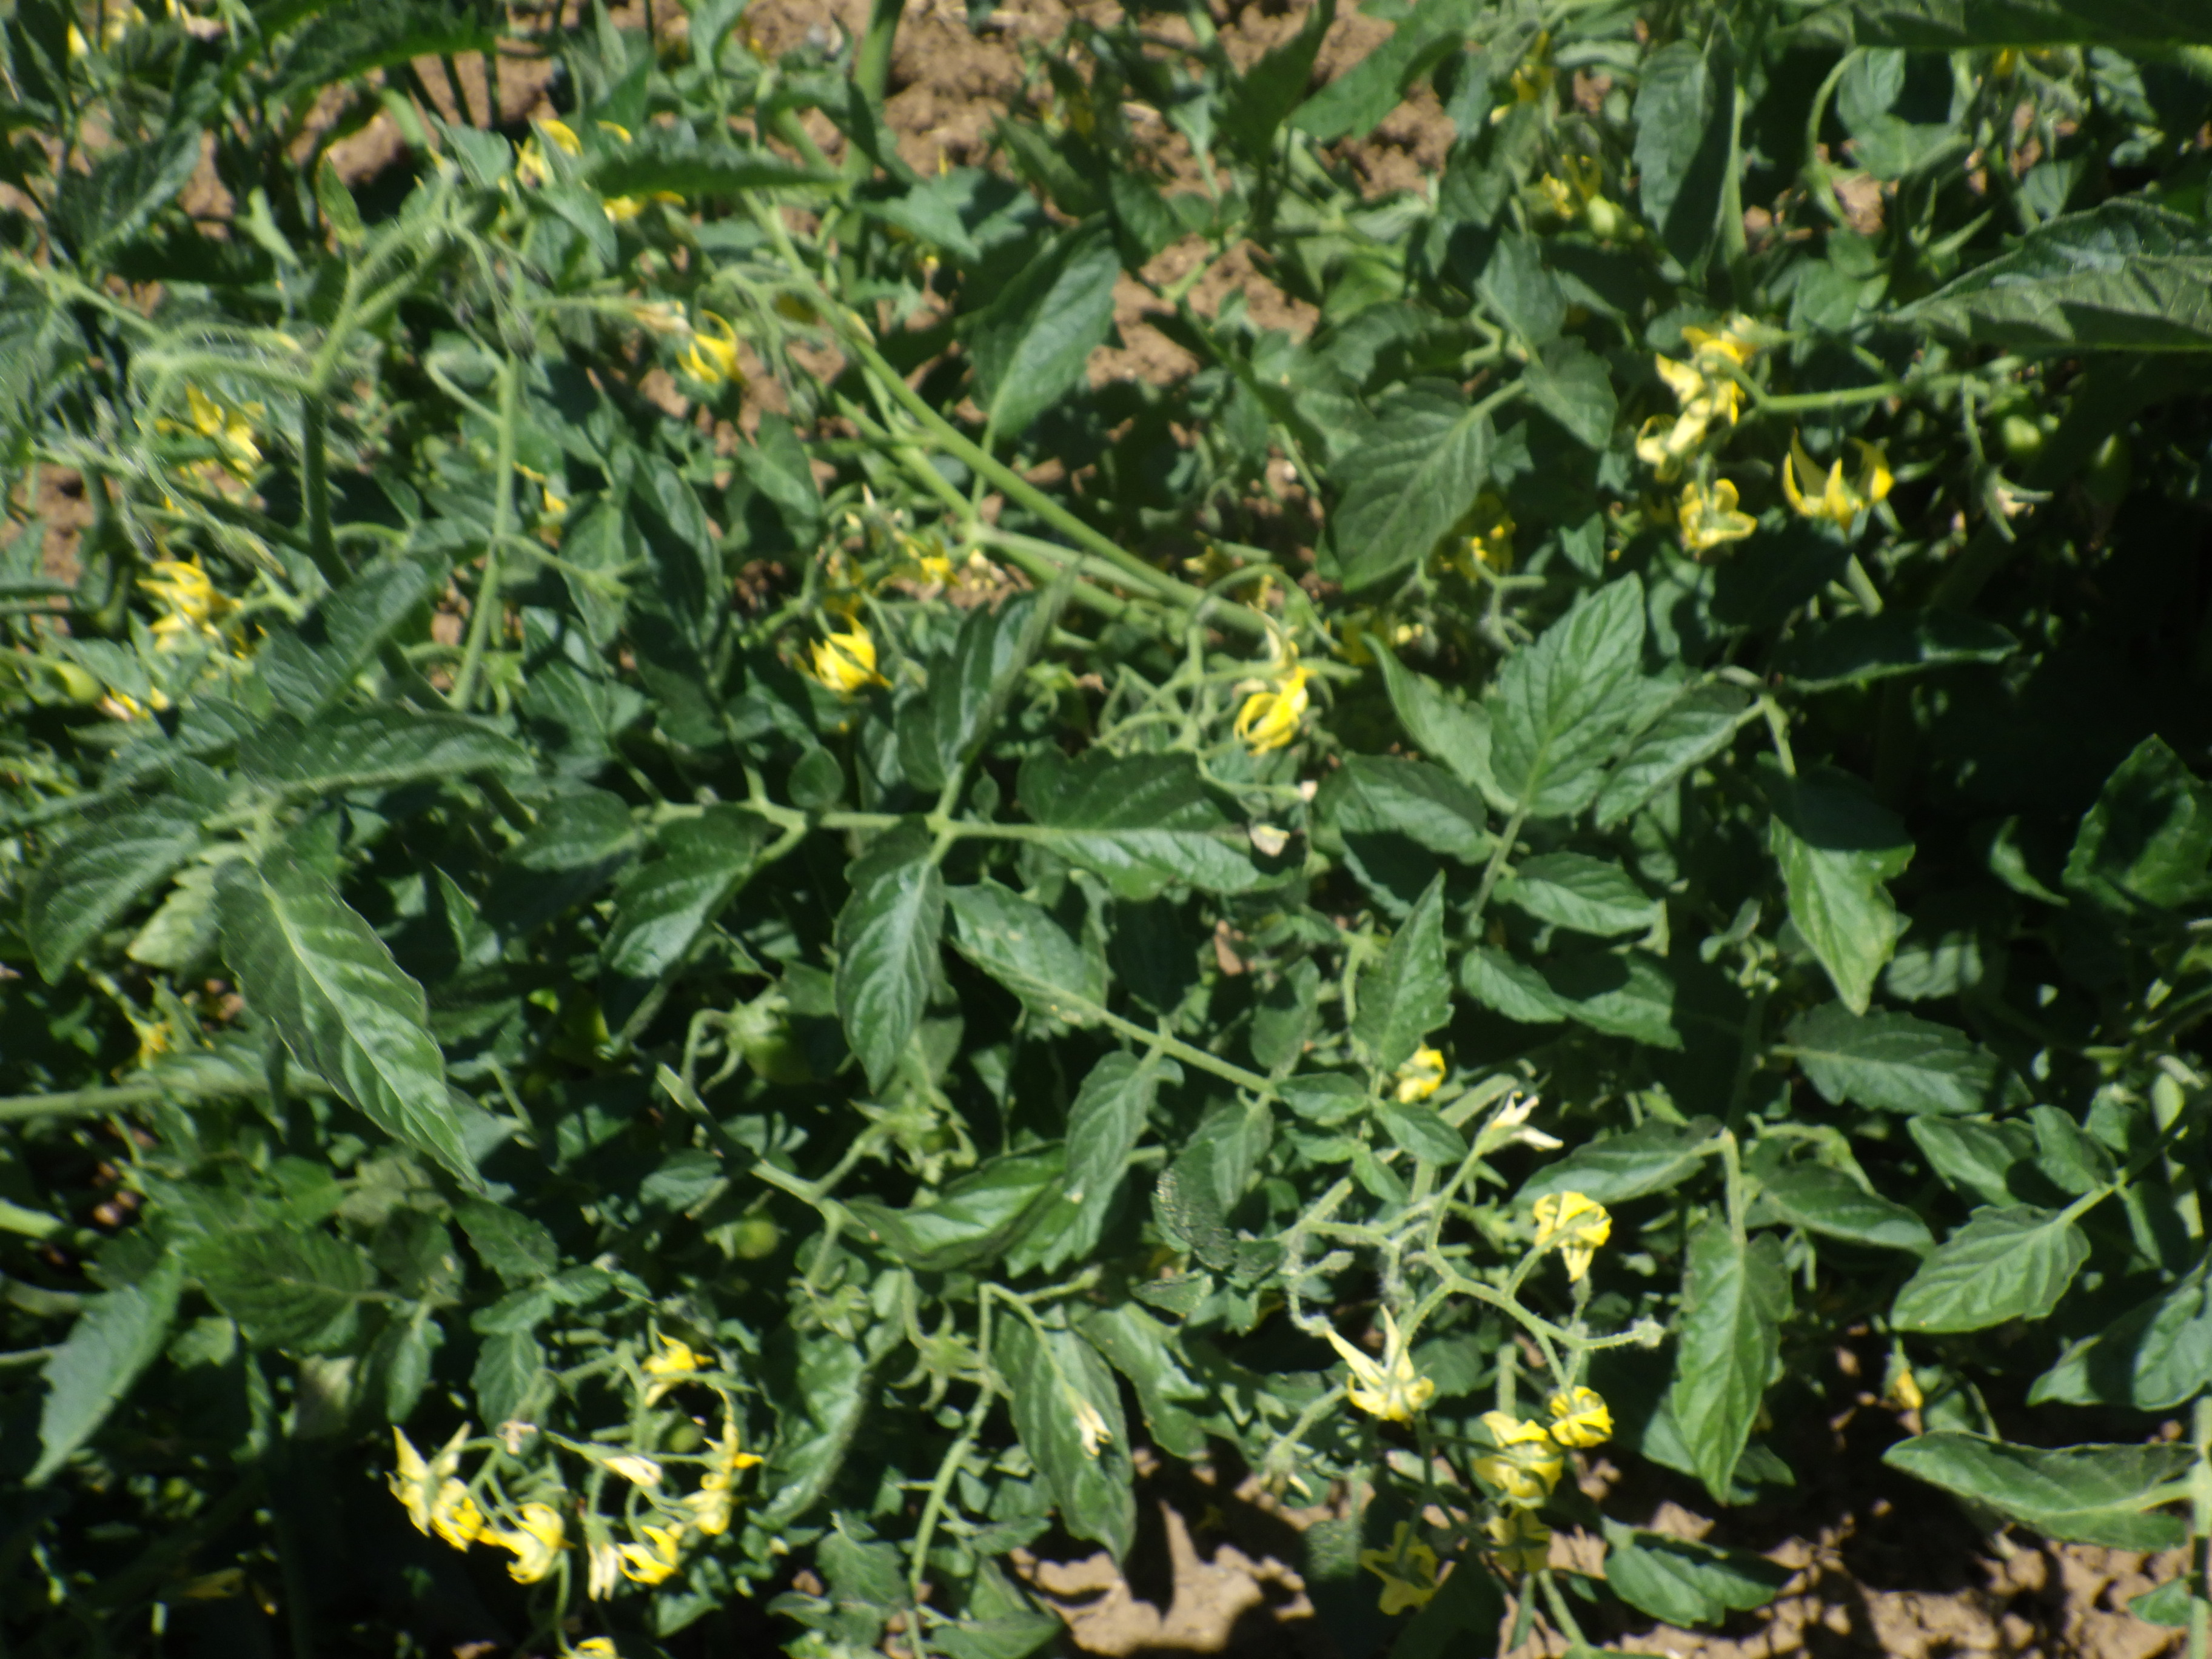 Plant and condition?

tomato, healthy
